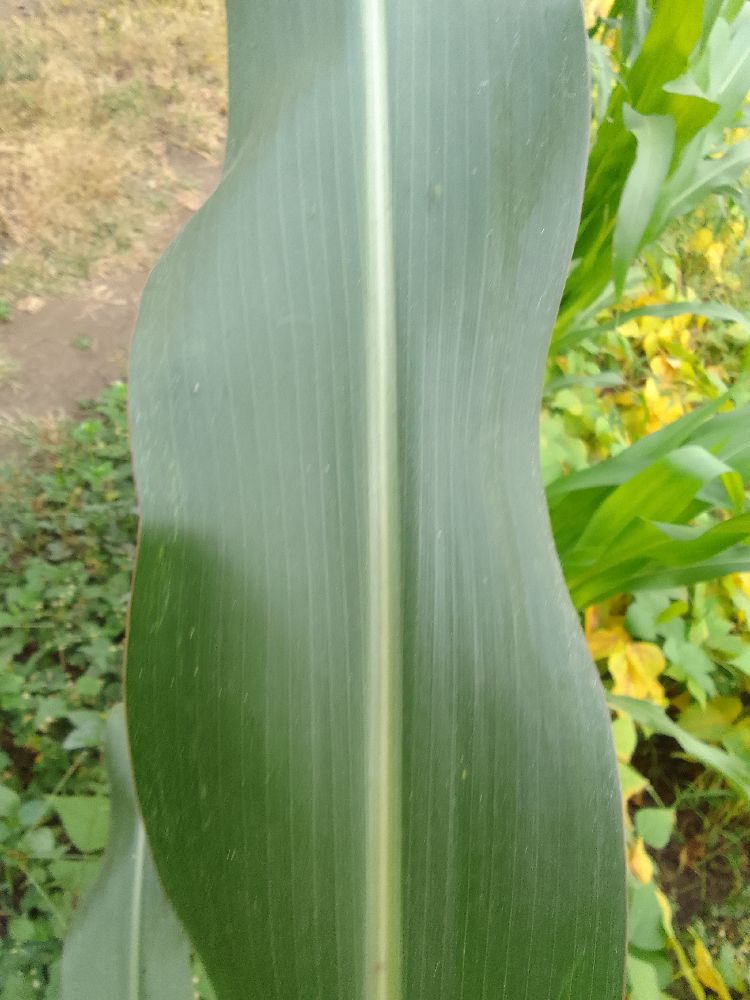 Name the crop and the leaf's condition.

maize, healthy
